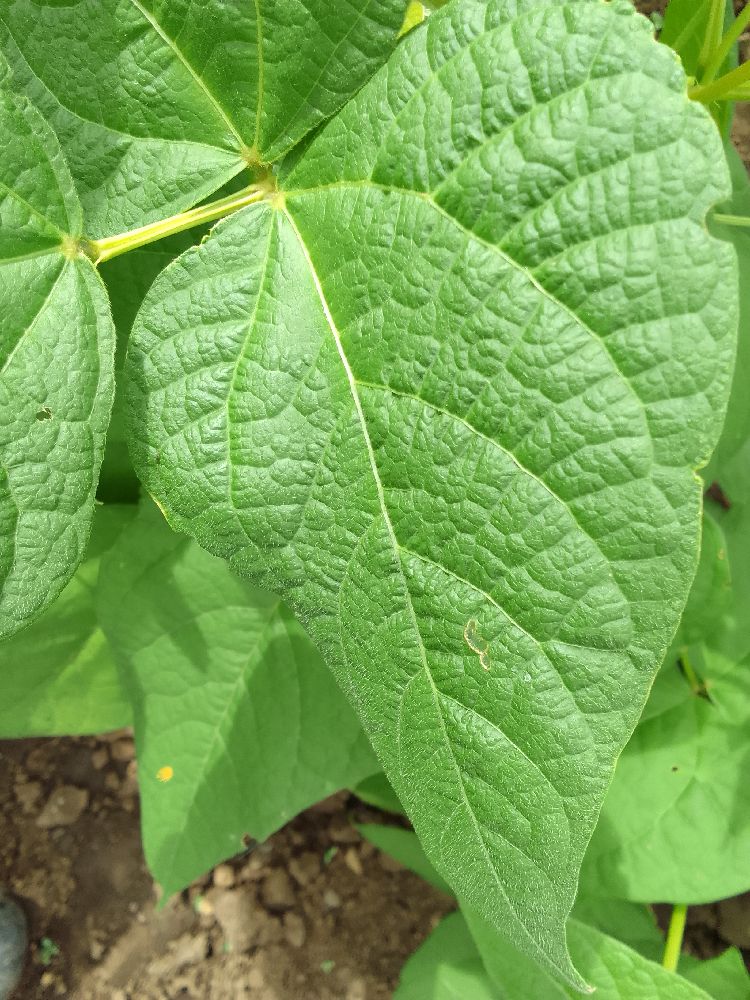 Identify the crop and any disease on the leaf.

common bean, healthy
